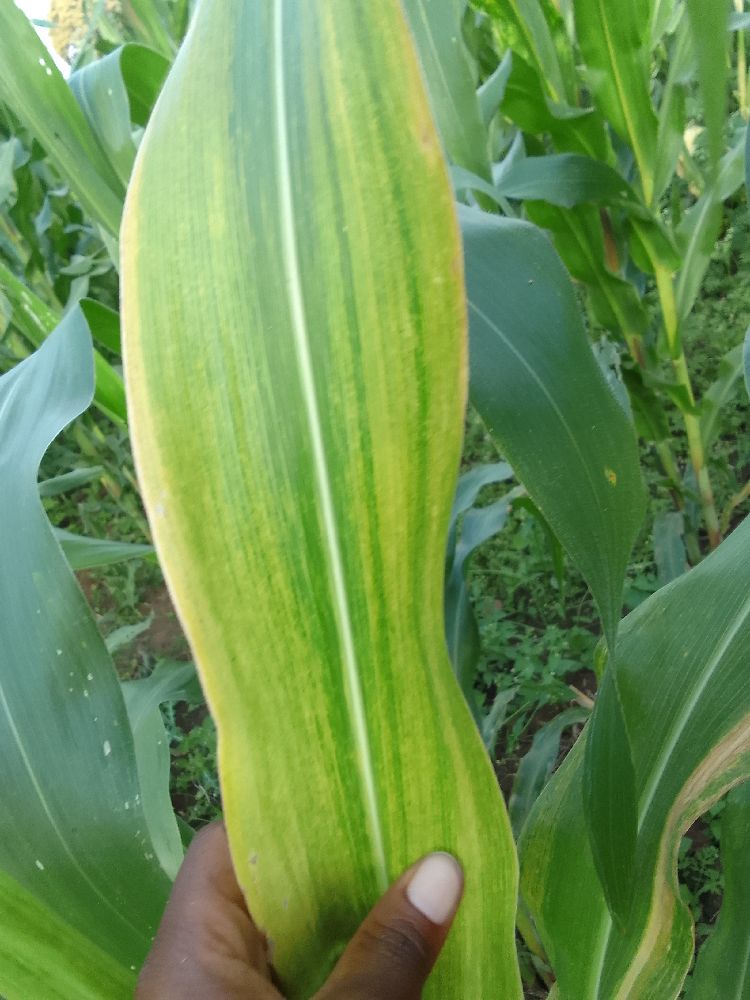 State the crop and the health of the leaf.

maize, maize lethal necrosis
